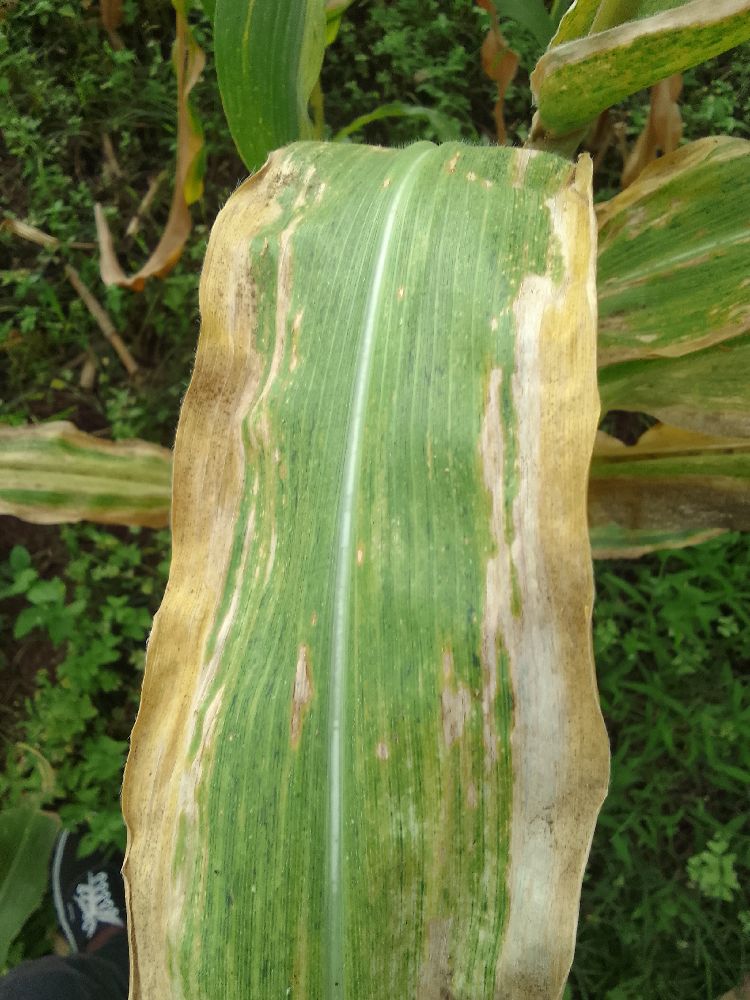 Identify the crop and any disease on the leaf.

maize, maize lethal necrosis
